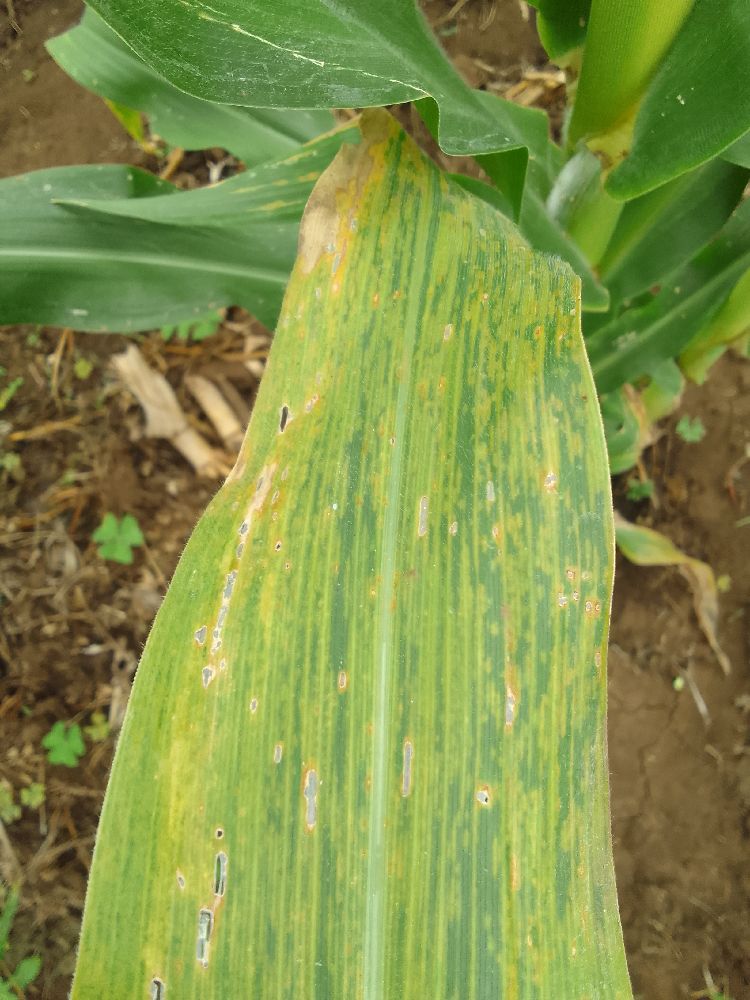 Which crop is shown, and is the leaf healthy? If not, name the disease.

maize, maize lethal necrosis
